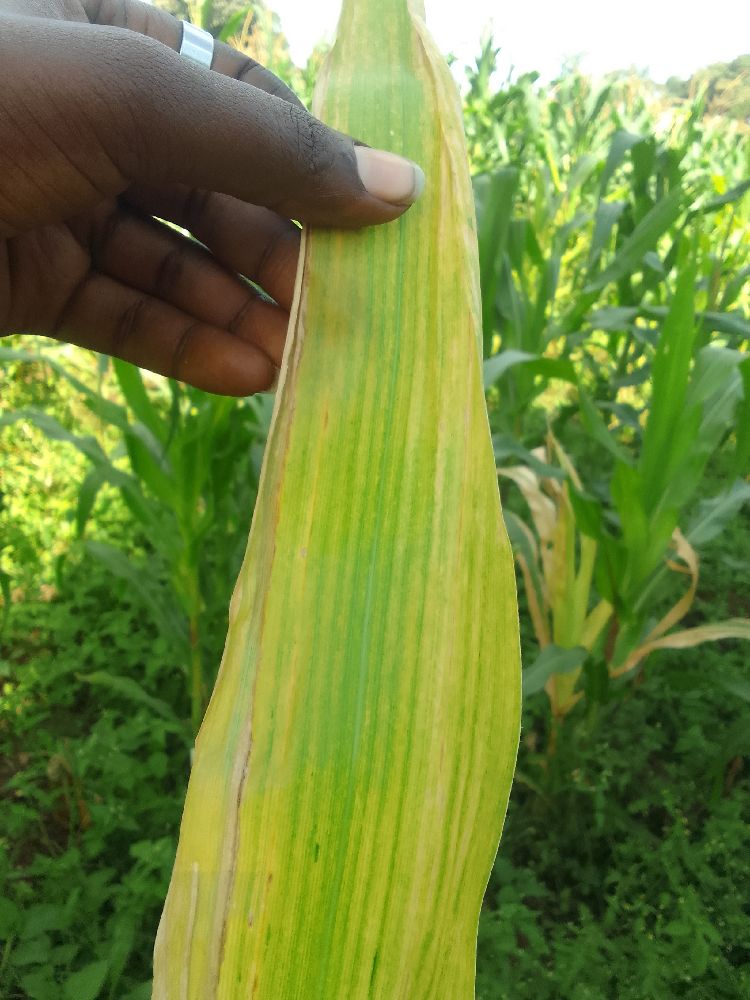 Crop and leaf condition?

maize, maize lethal necrosis
